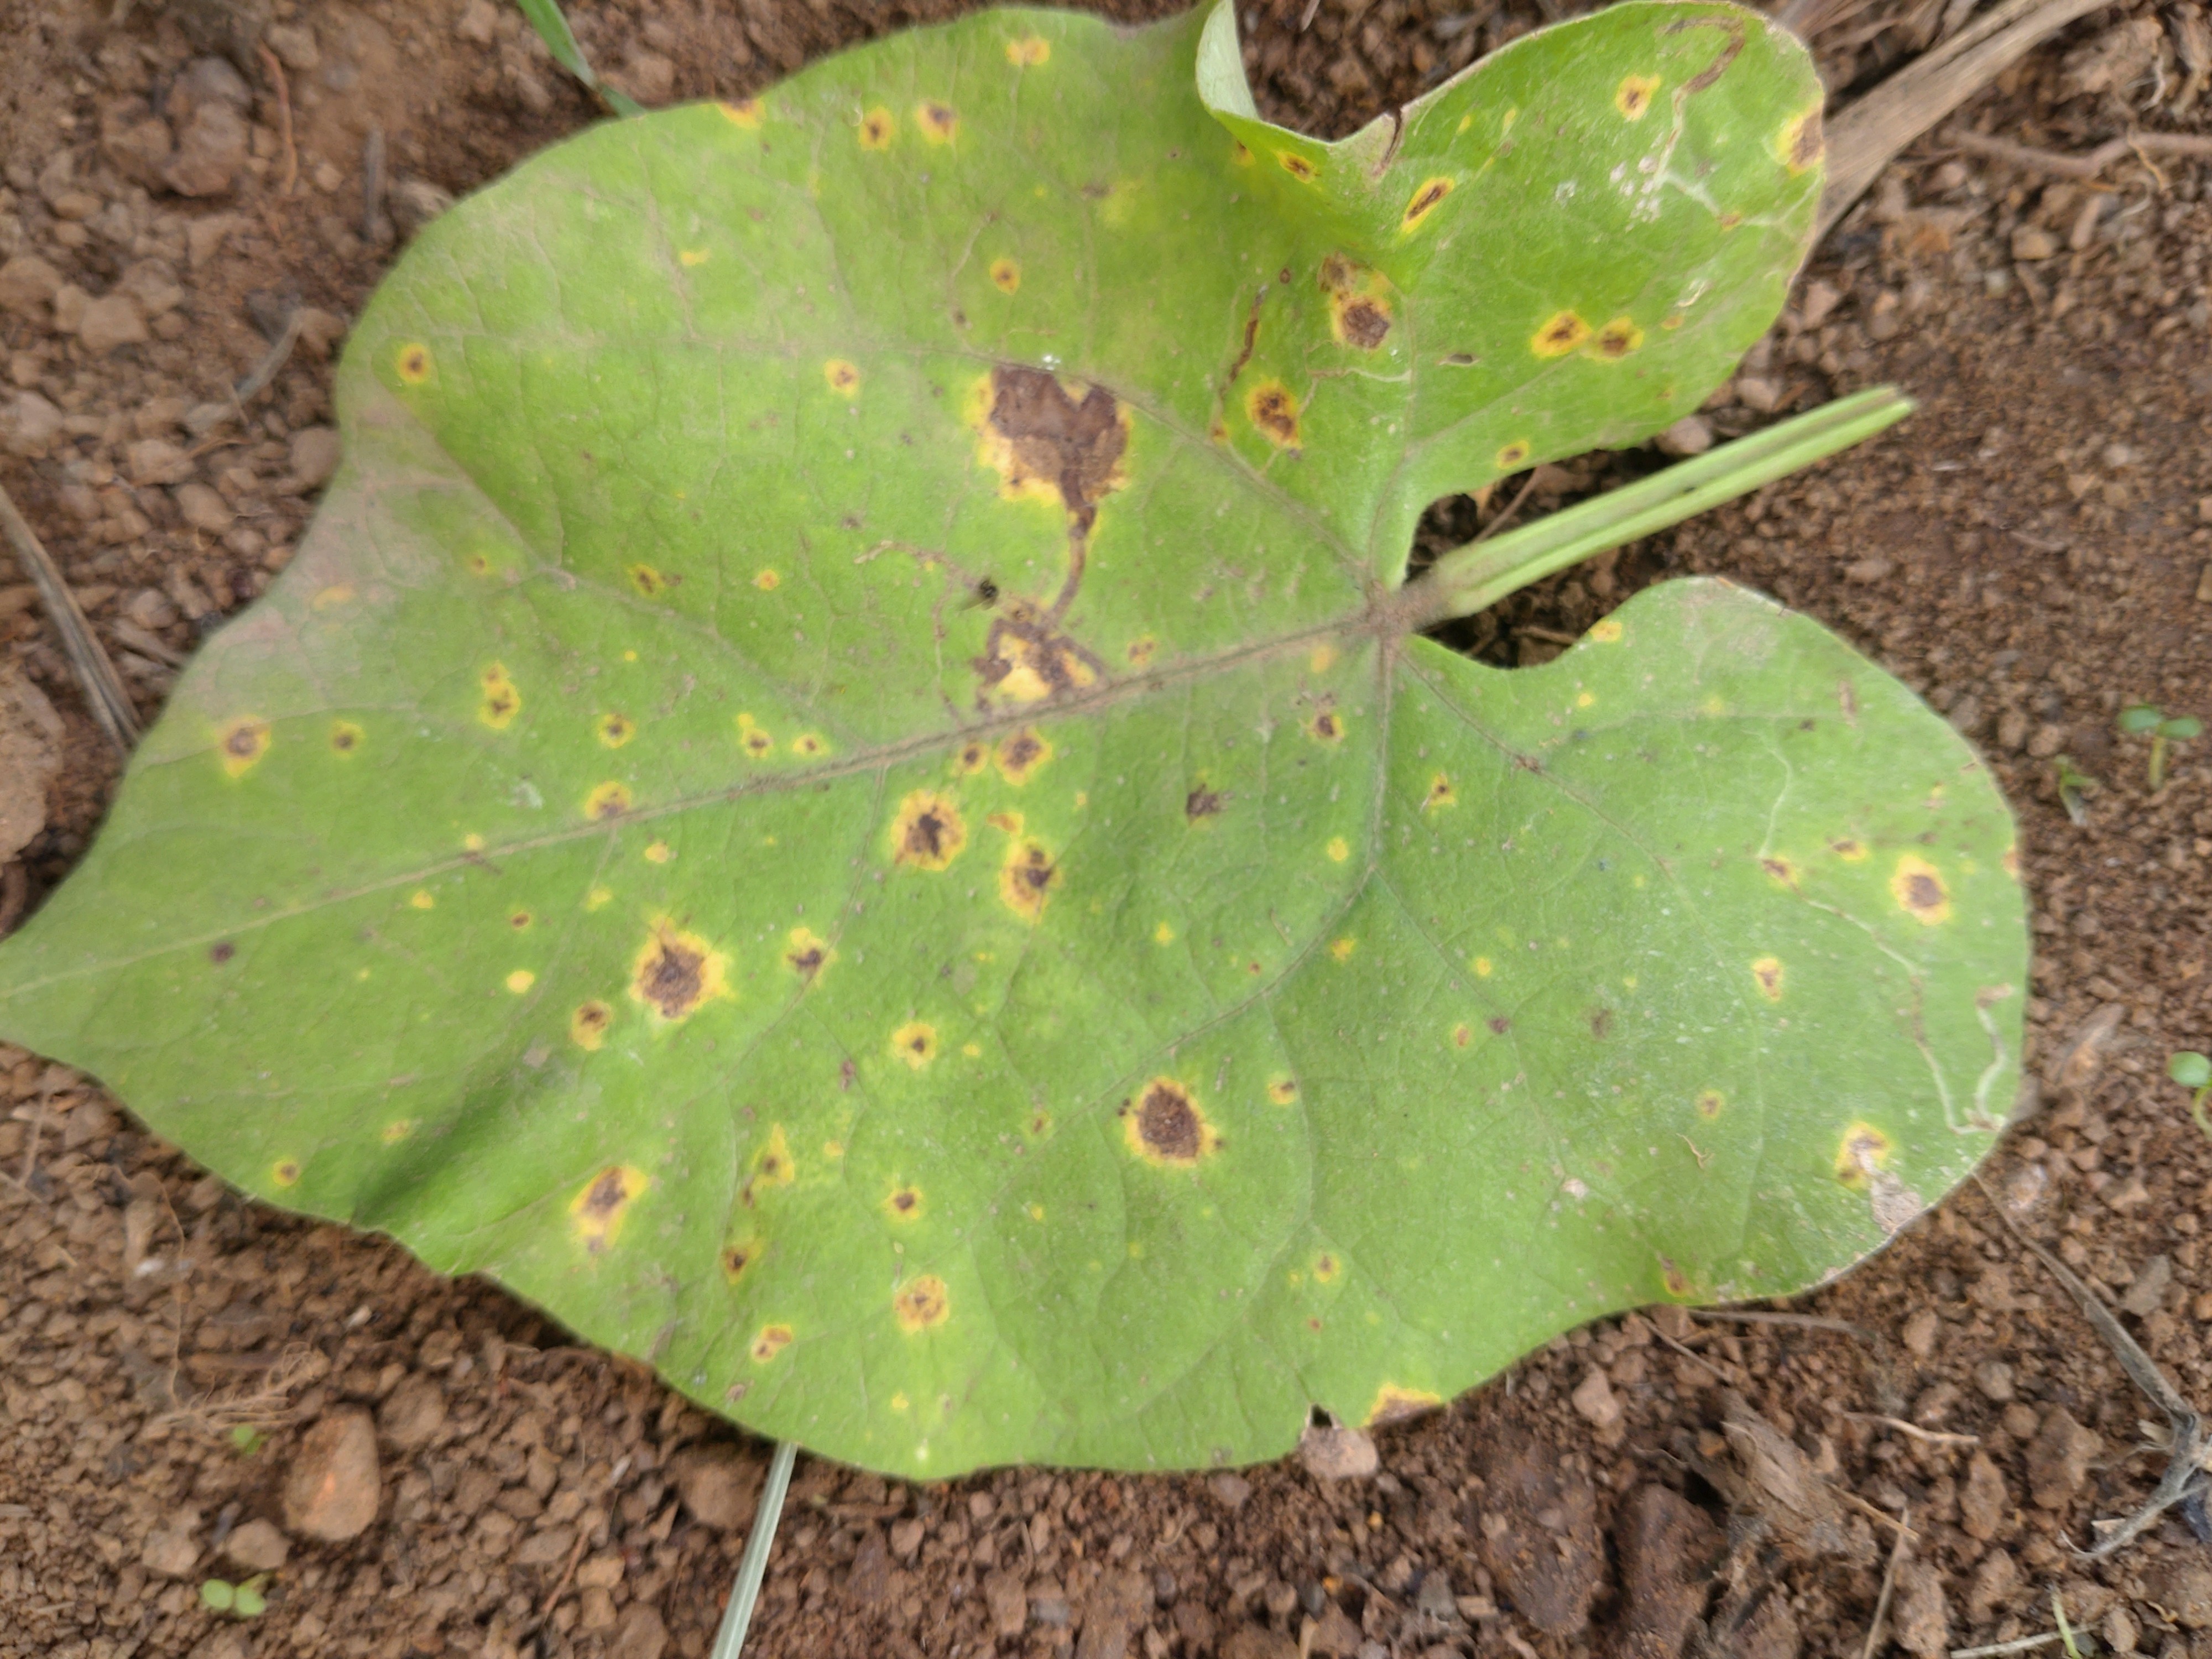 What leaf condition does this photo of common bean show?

rust
